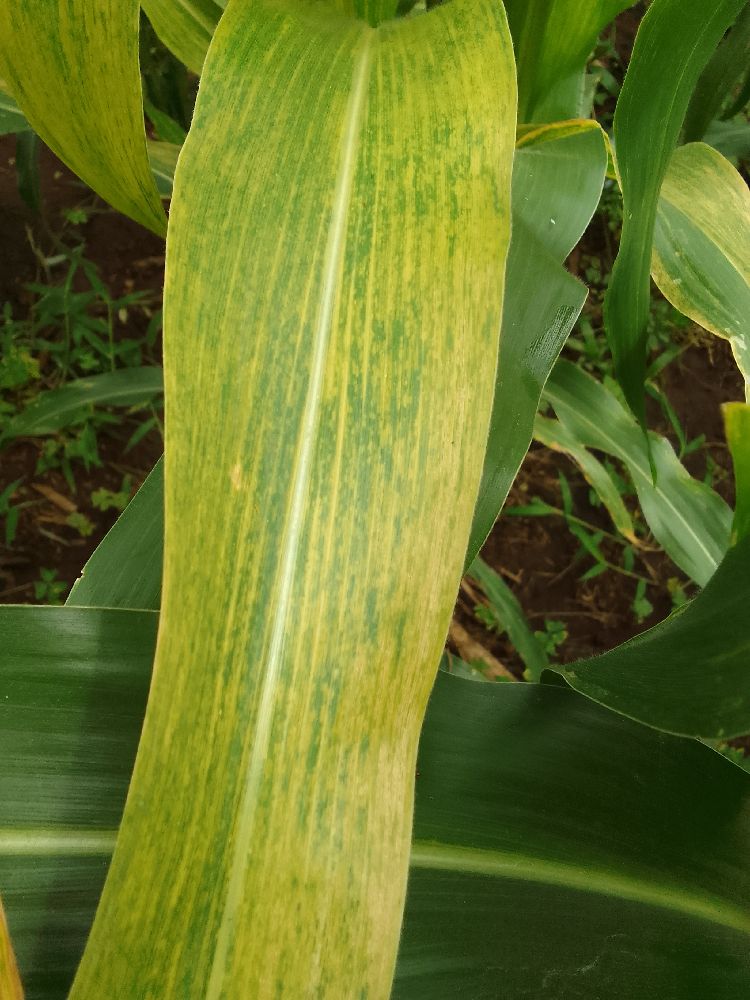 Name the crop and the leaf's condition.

maize, maize lethal necrosis
